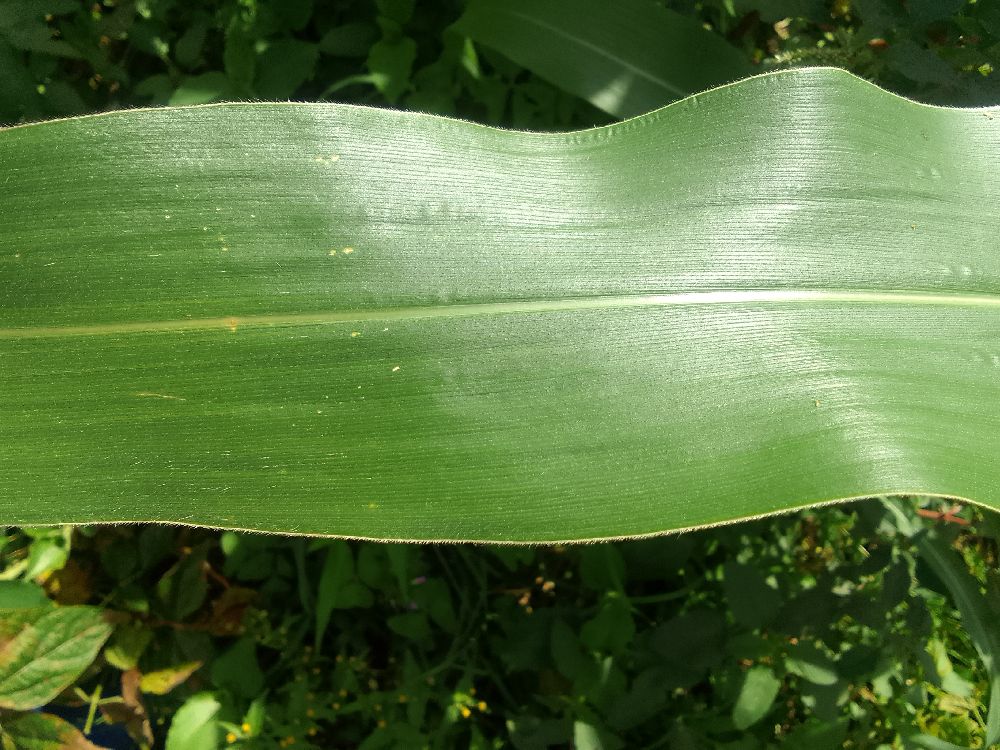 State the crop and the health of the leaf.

maize, healthy
